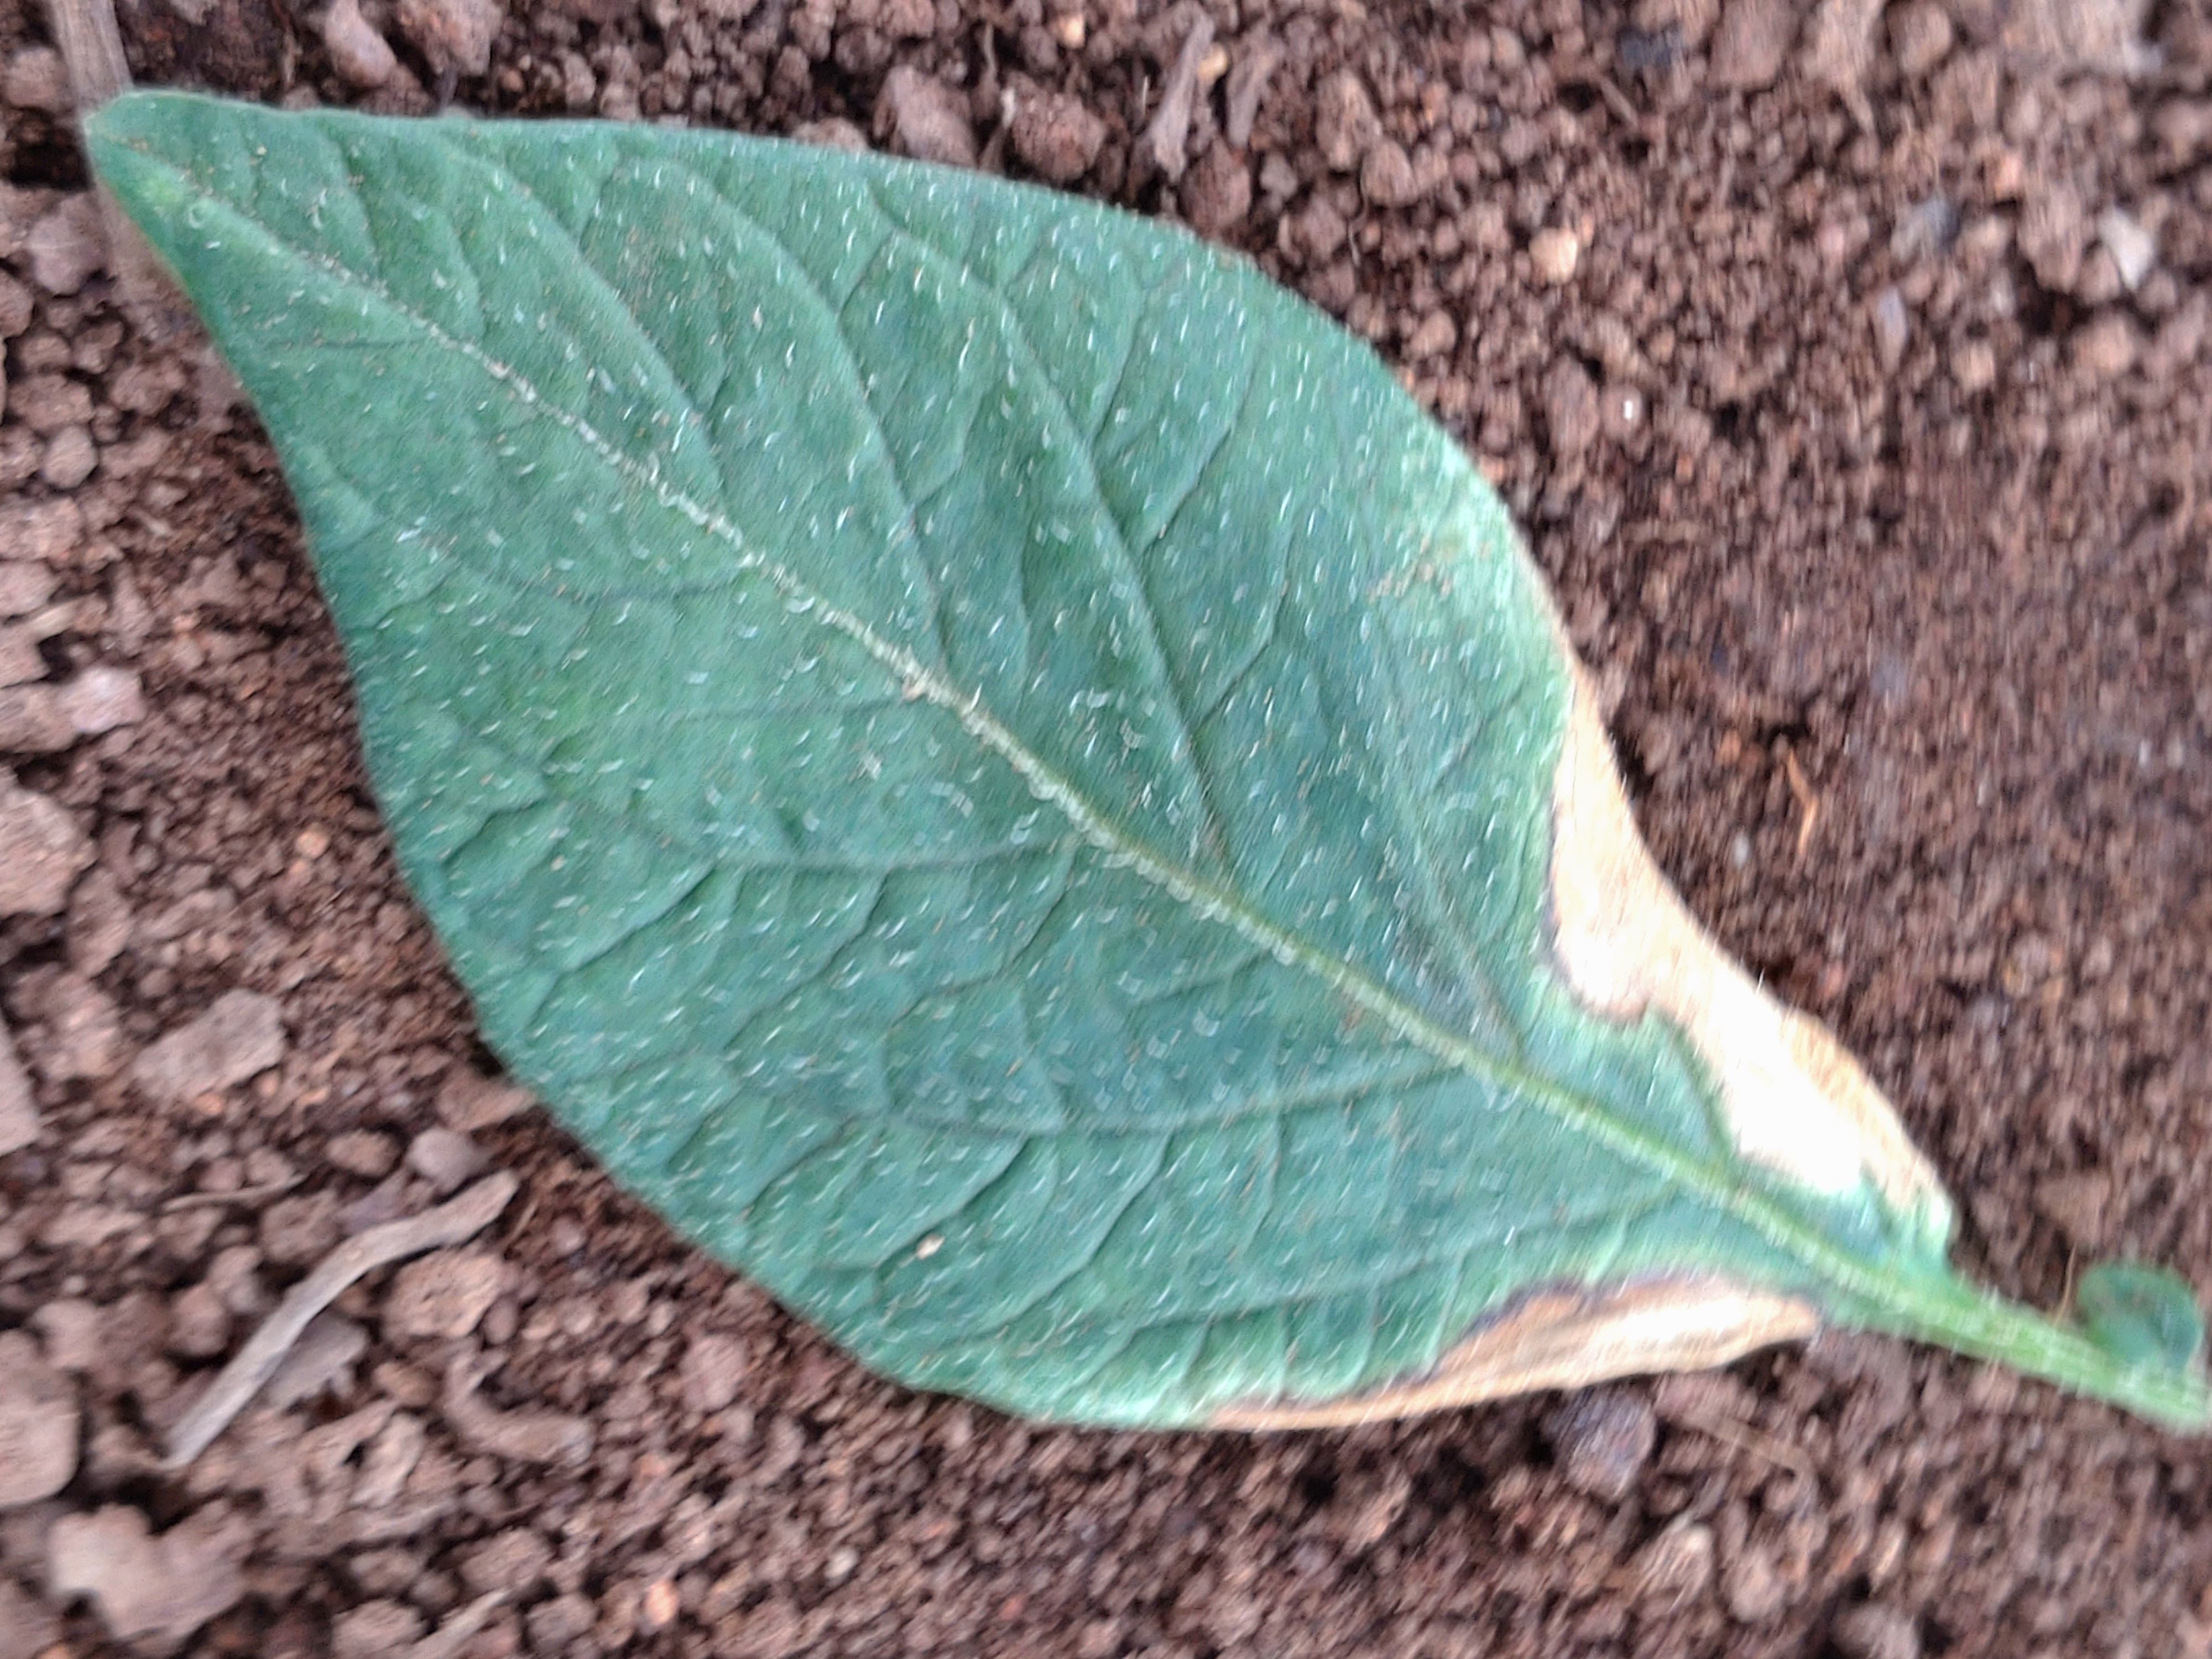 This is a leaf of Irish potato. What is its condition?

early blight
